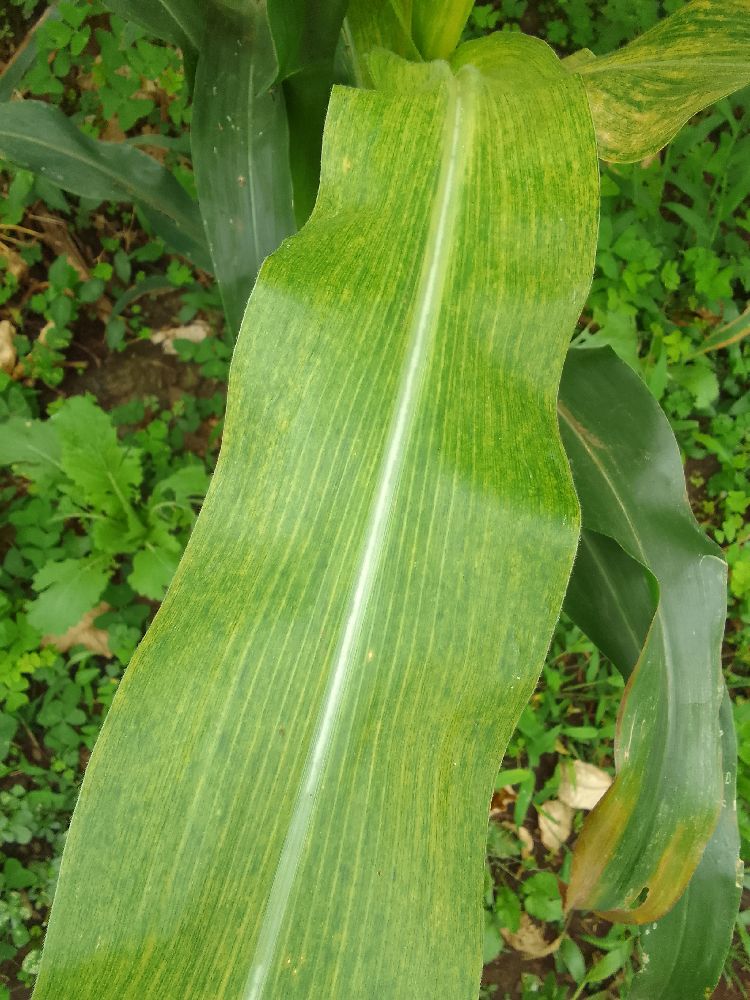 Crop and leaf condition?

maize, maize lethal necrosis
